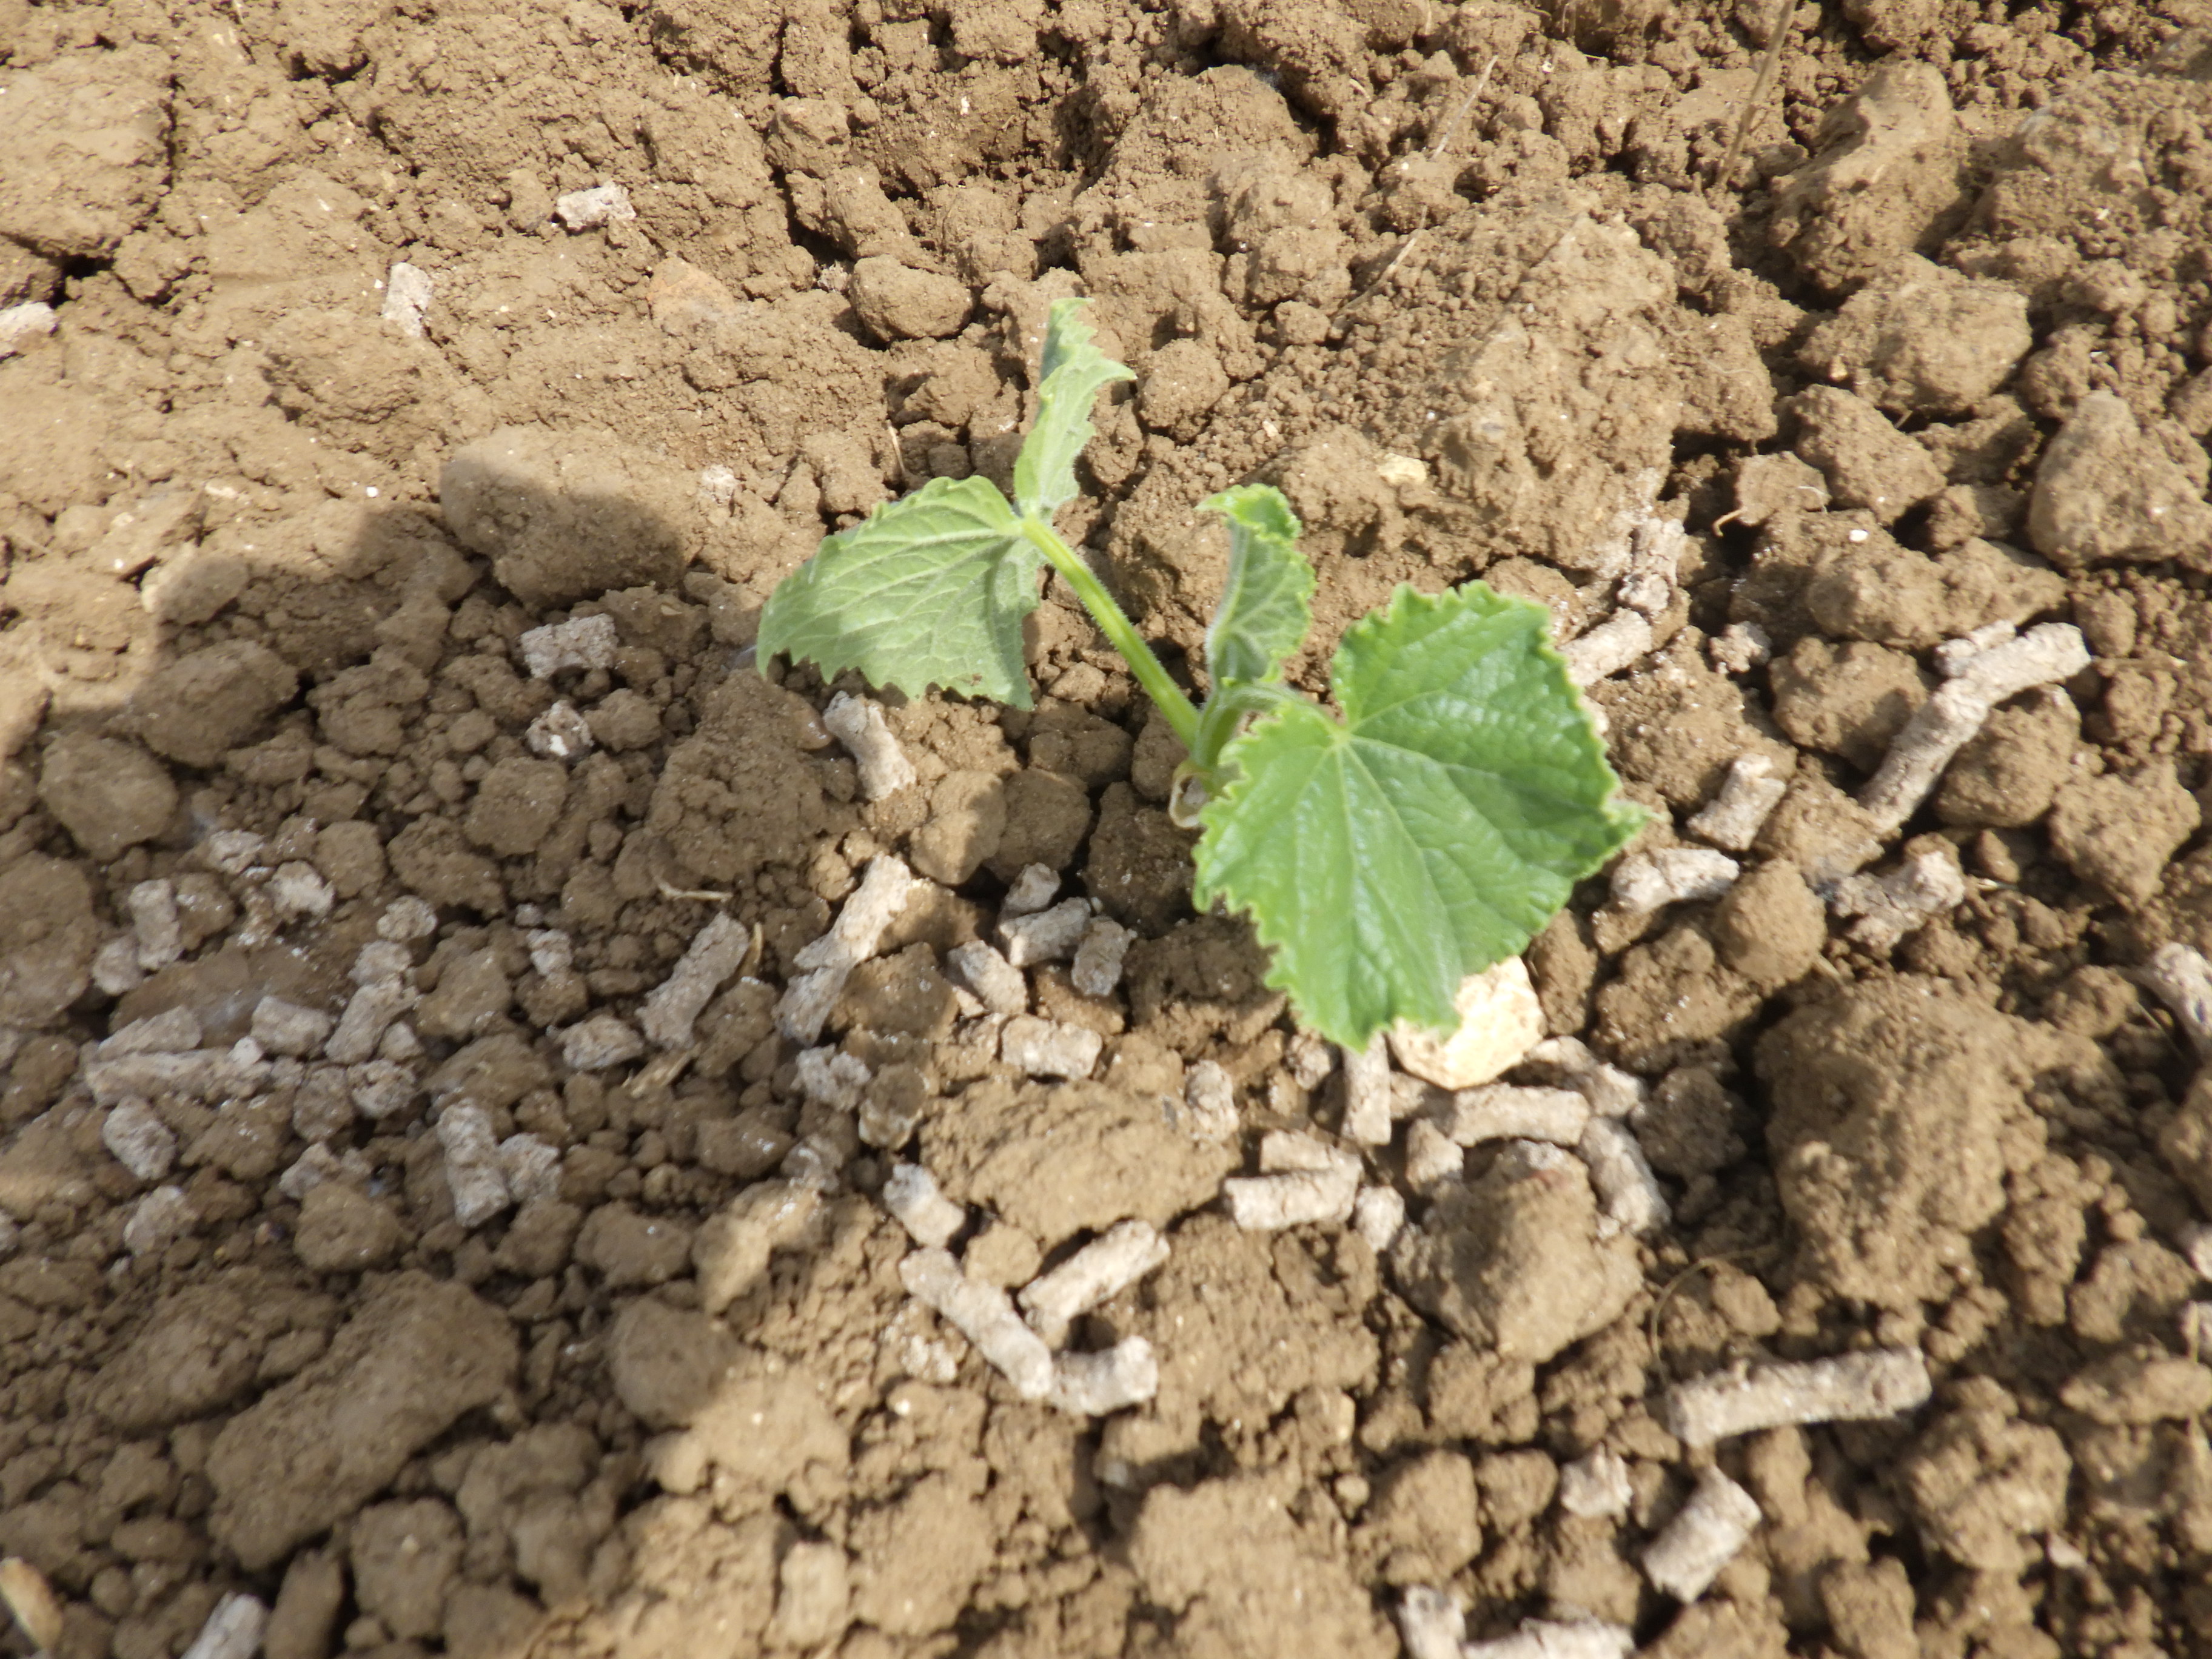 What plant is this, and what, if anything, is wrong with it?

cucumber, healthy
